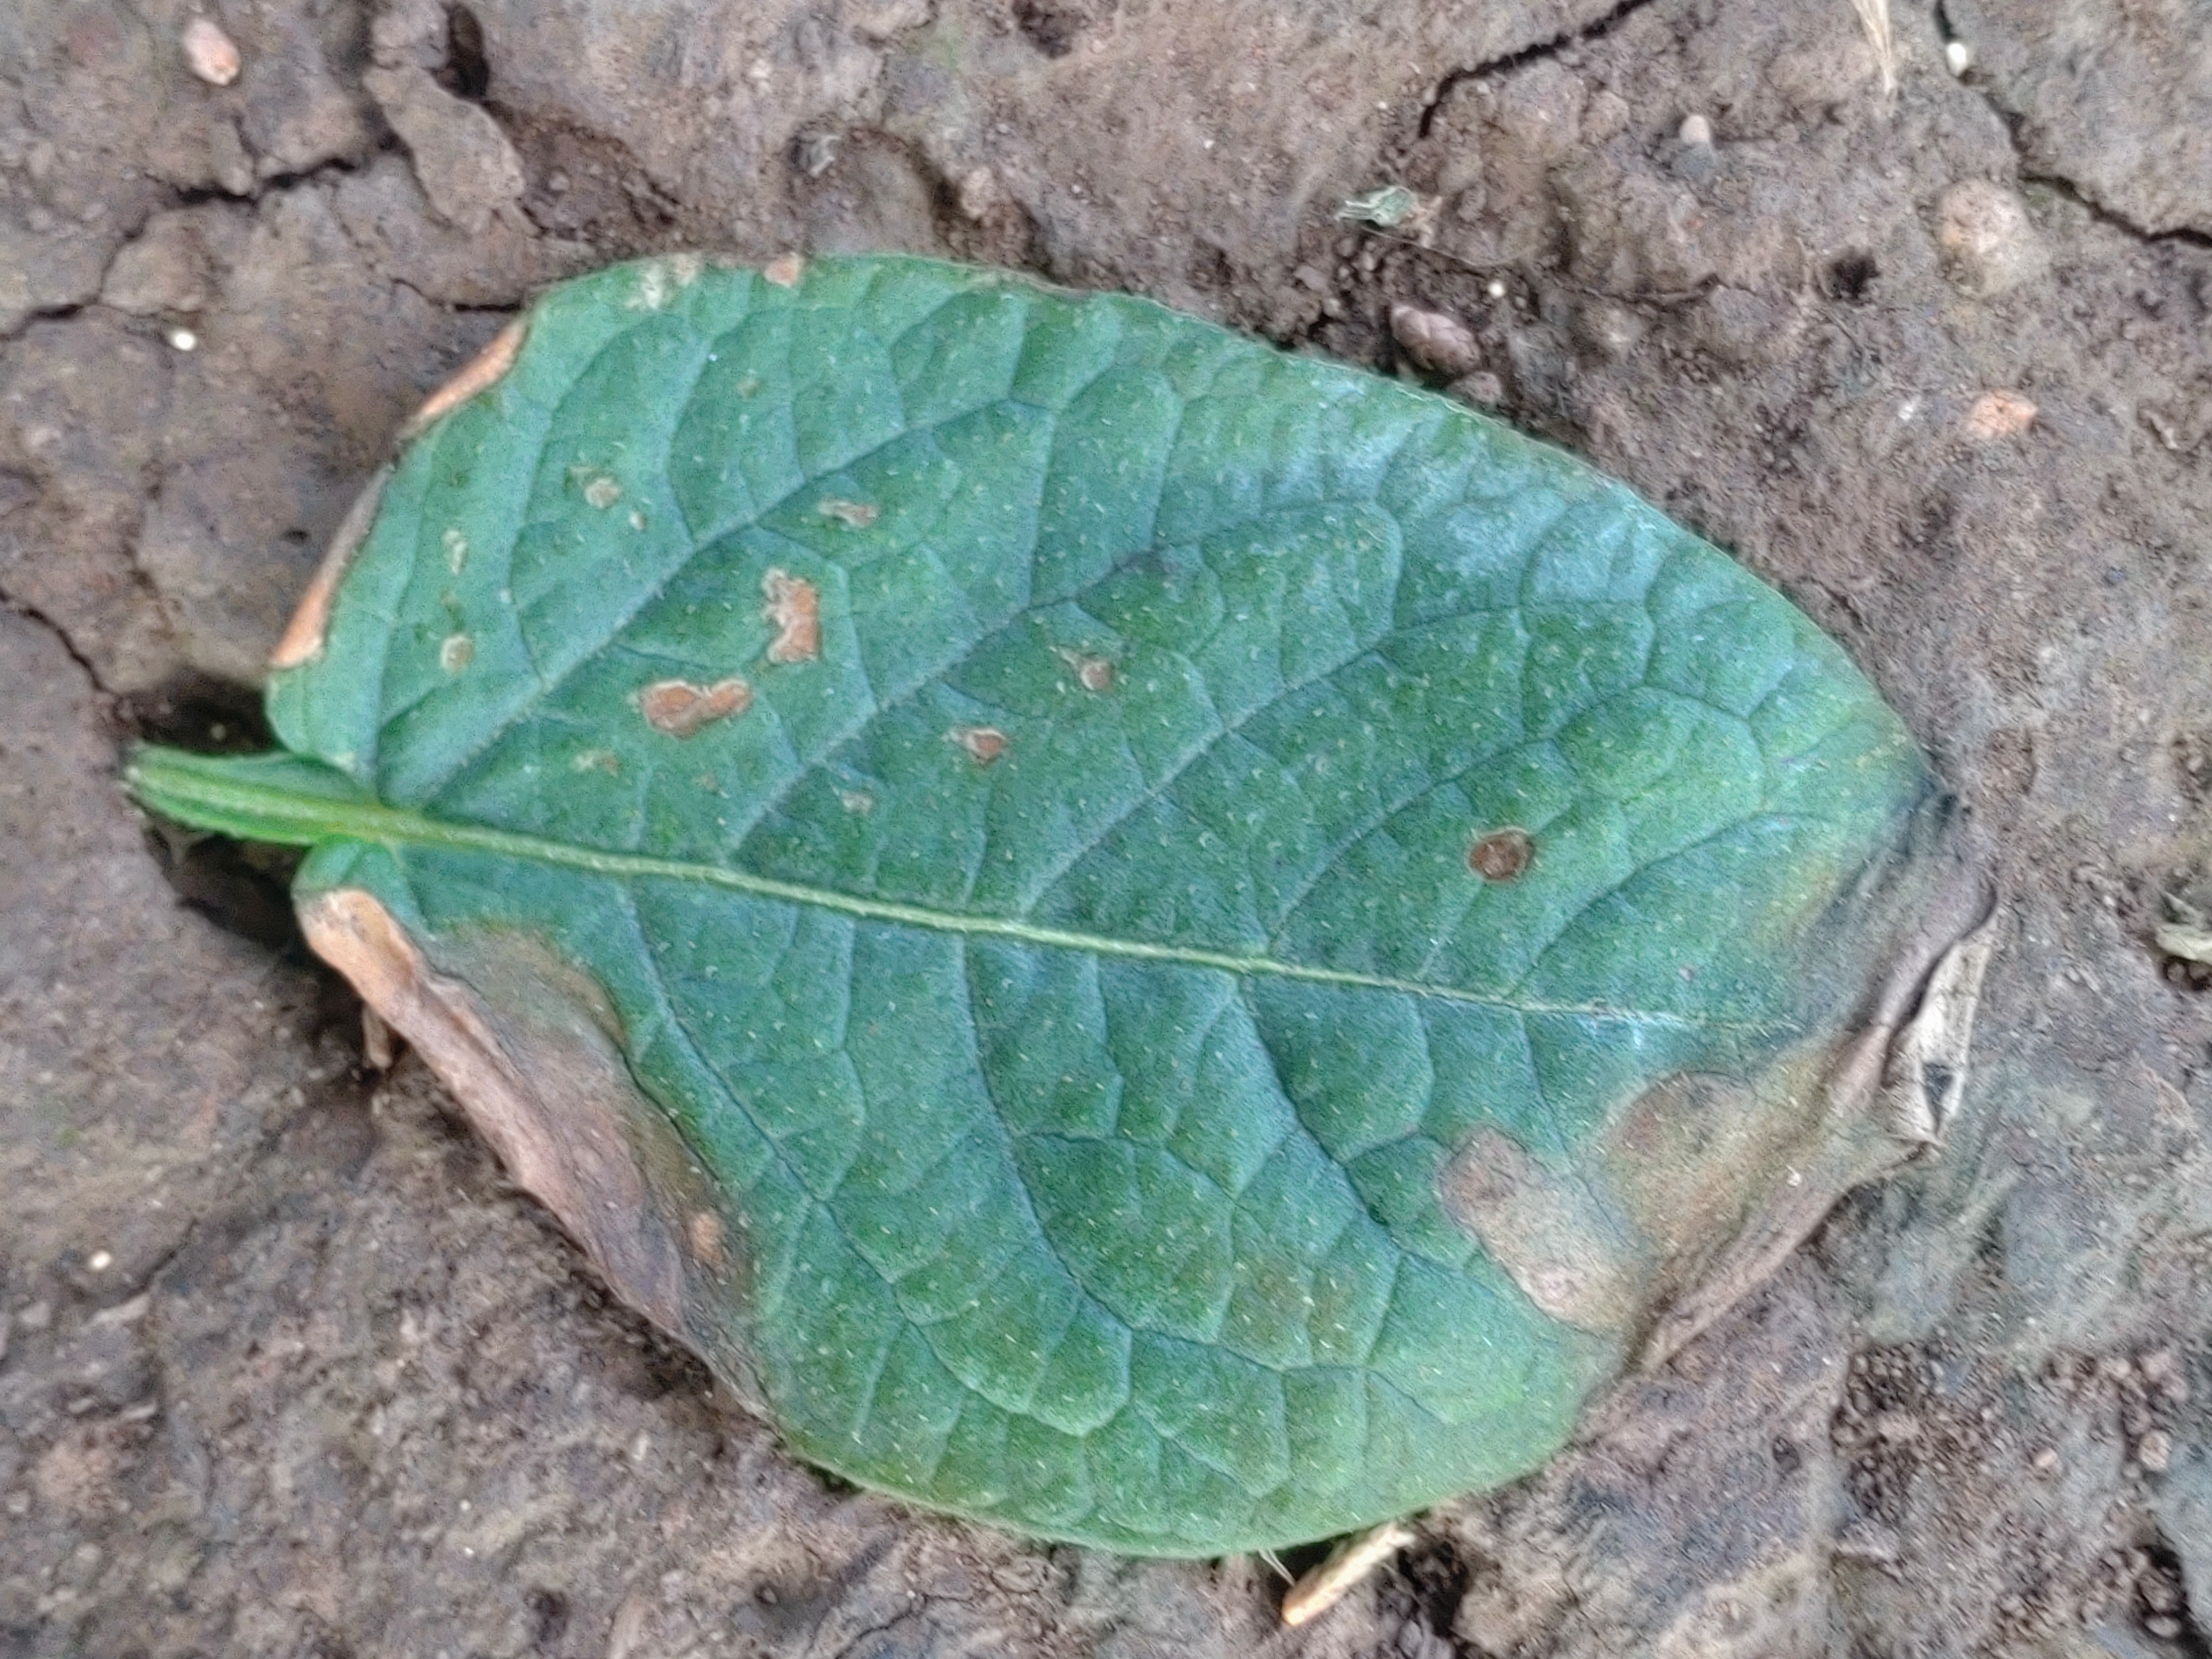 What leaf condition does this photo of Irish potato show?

early blight
